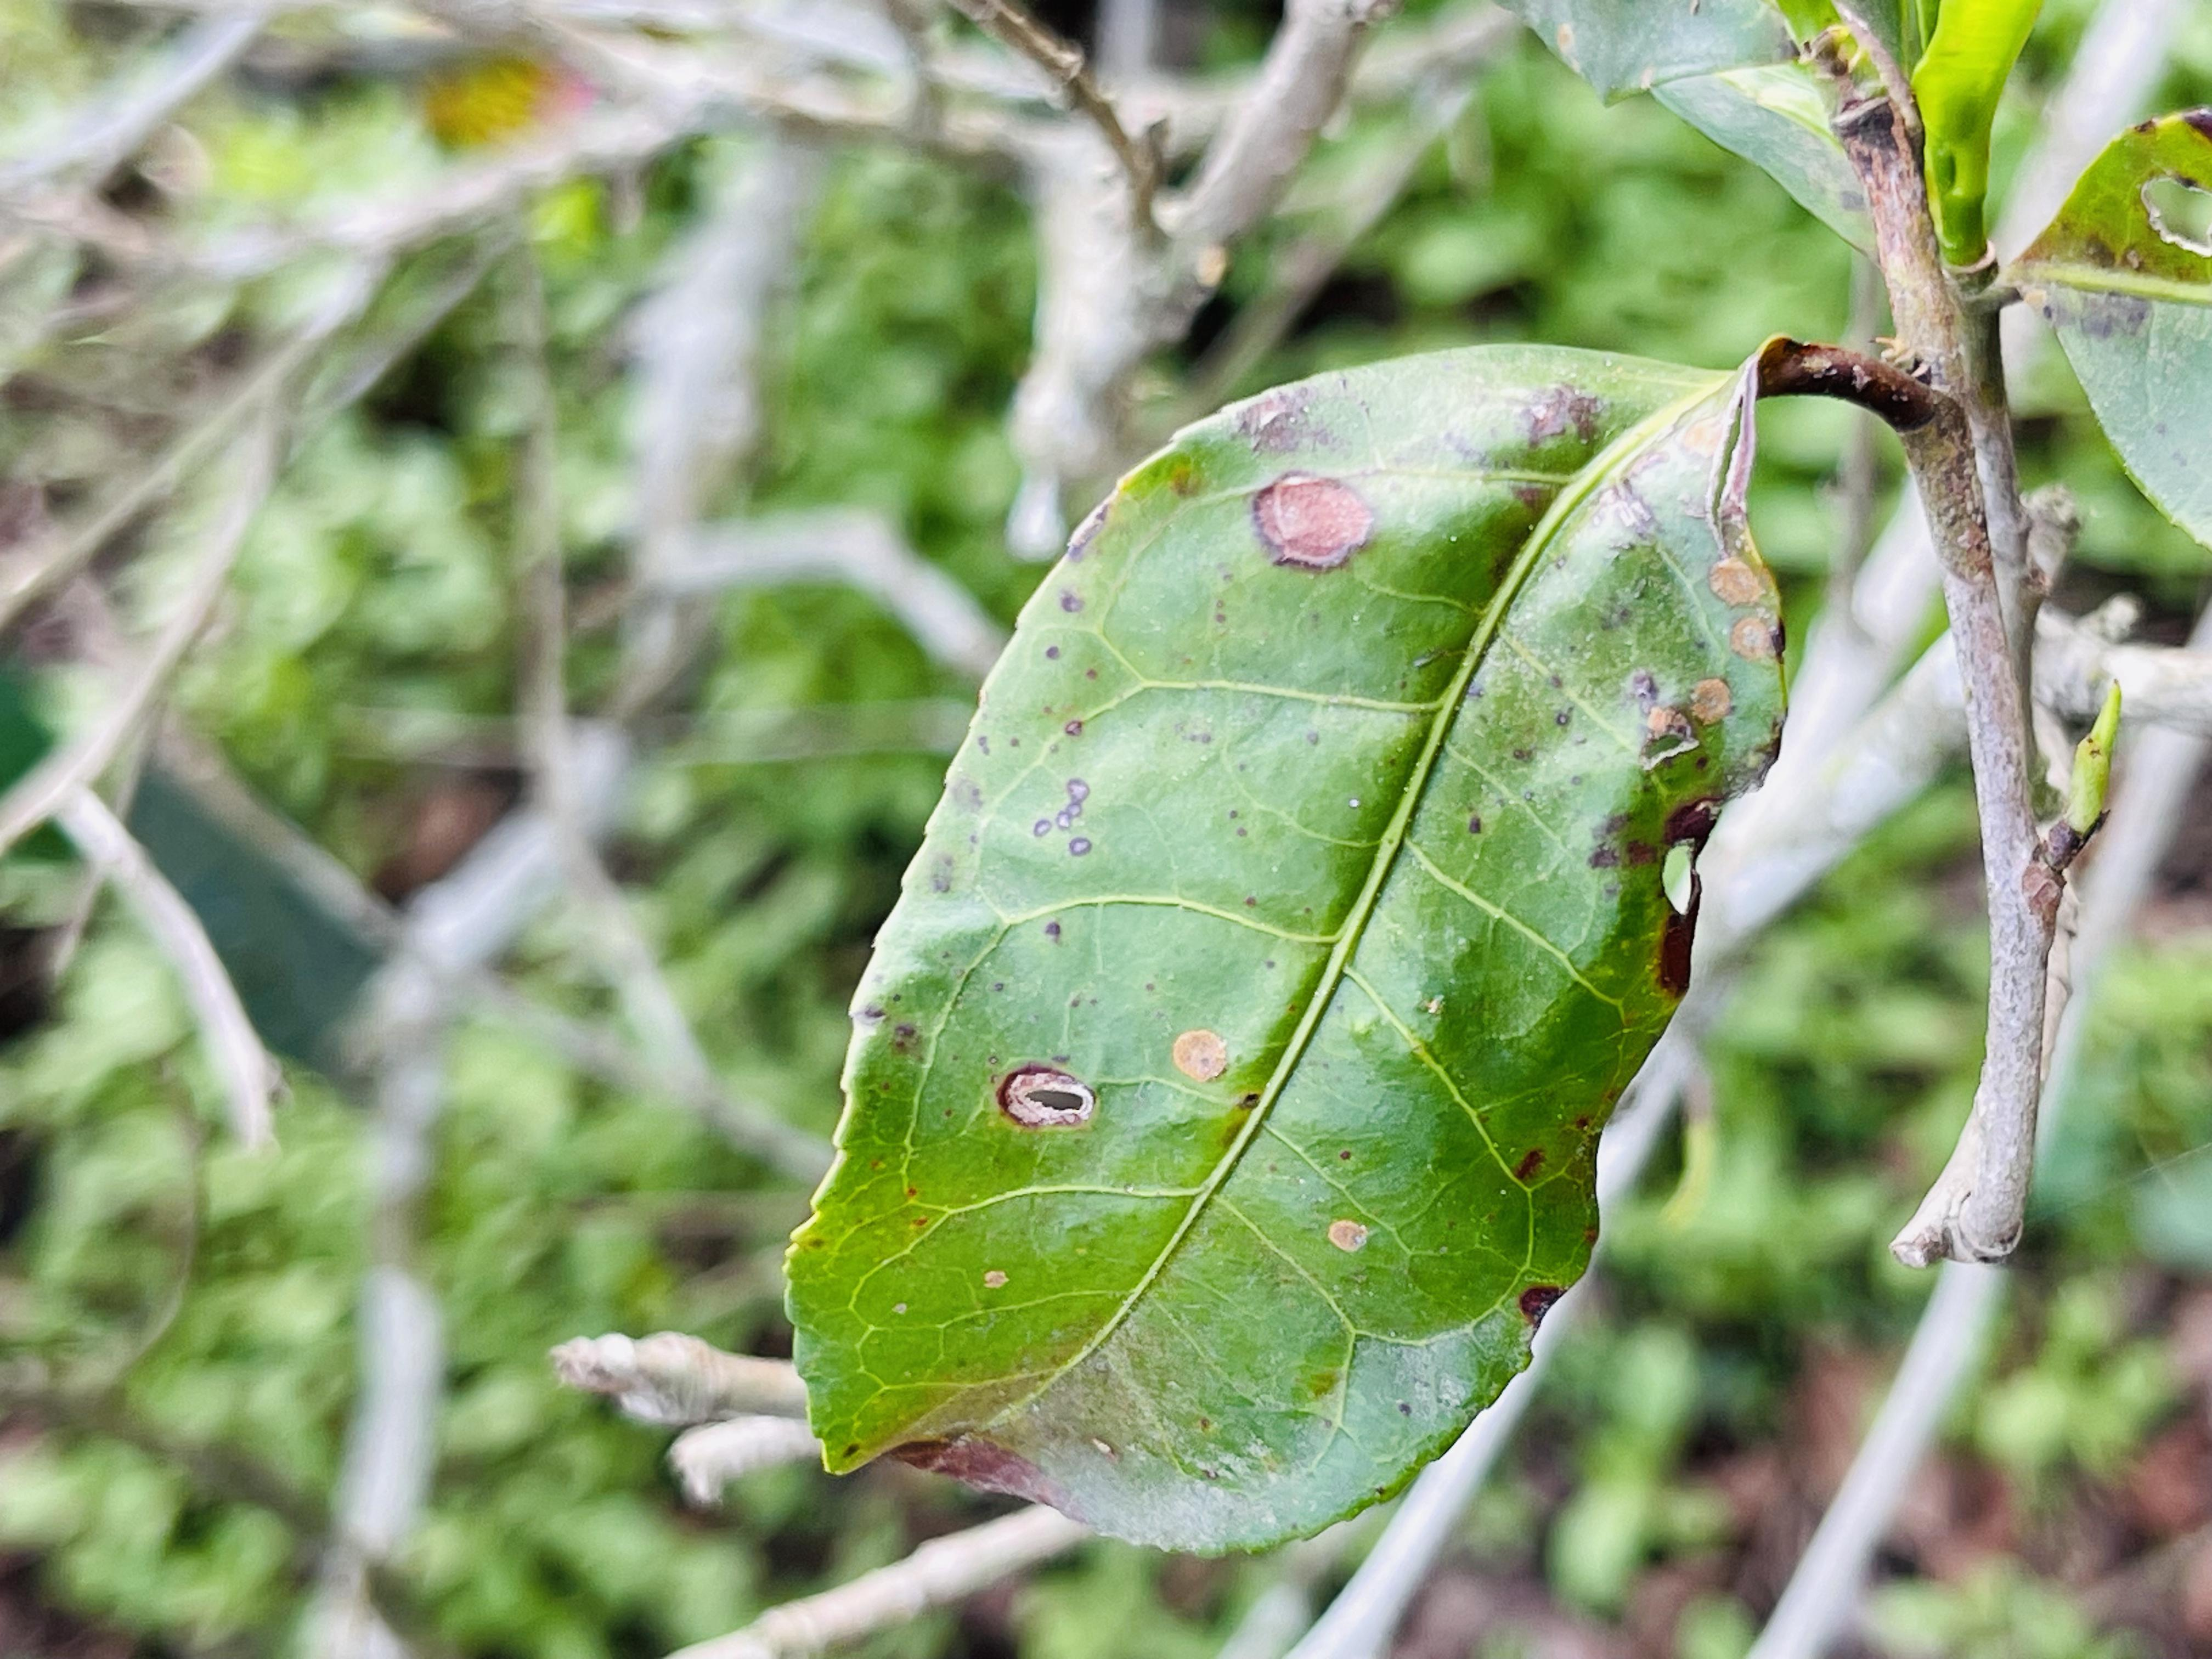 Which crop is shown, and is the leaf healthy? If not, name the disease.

tea, red rust
